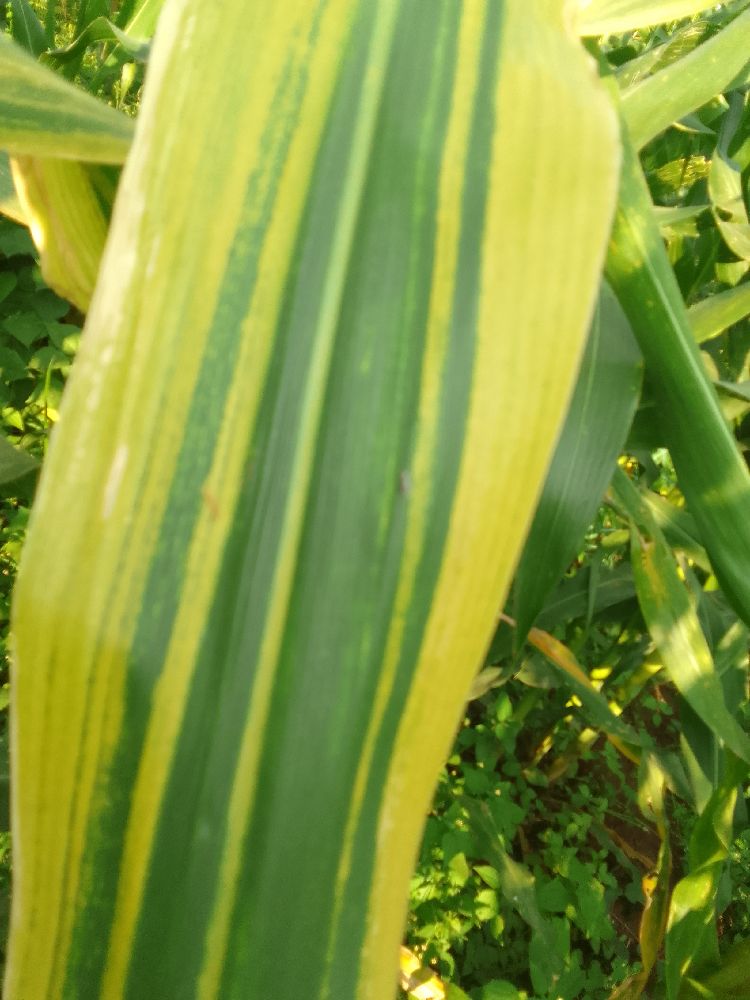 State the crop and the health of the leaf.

maize, maize lethal necrosis
